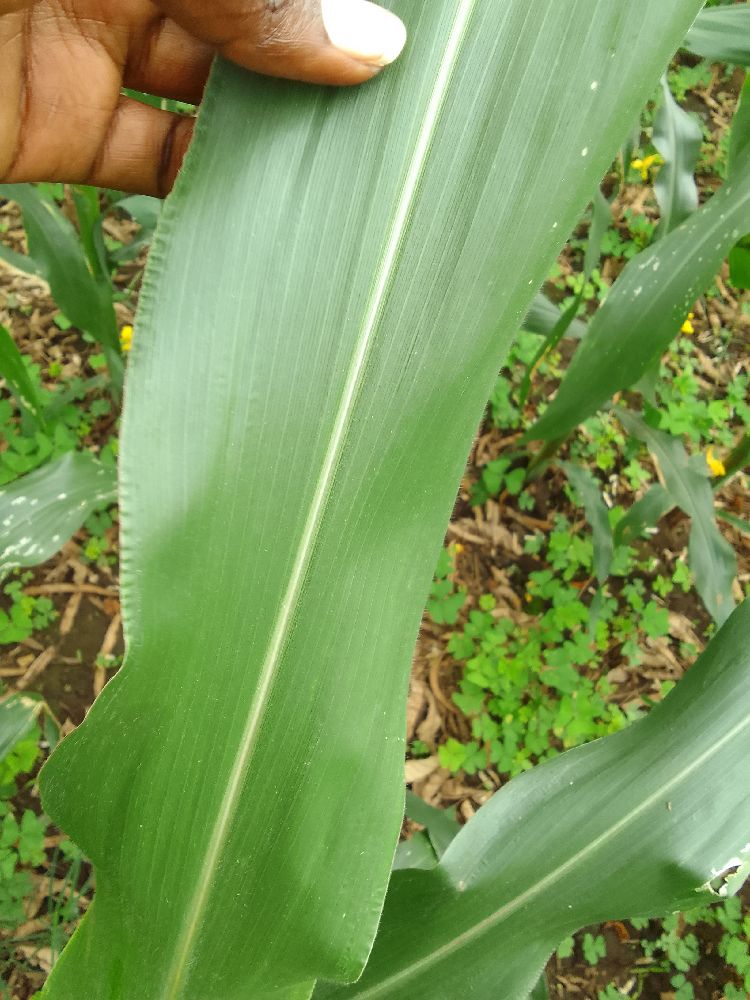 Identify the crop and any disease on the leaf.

maize, healthy
